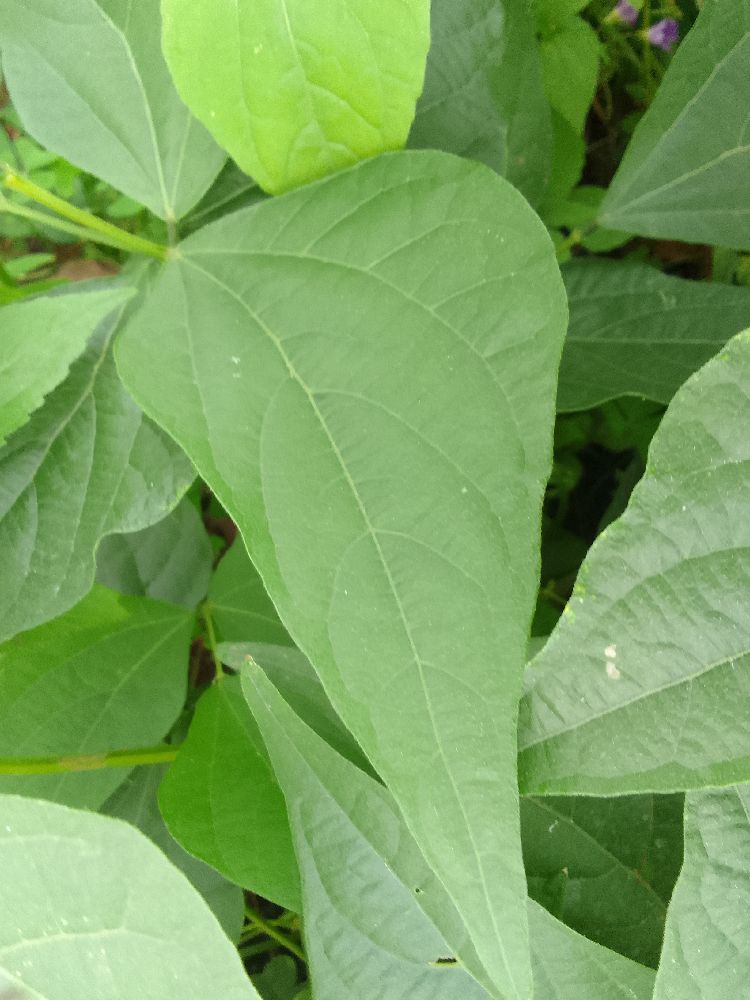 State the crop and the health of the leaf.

common bean, healthy
